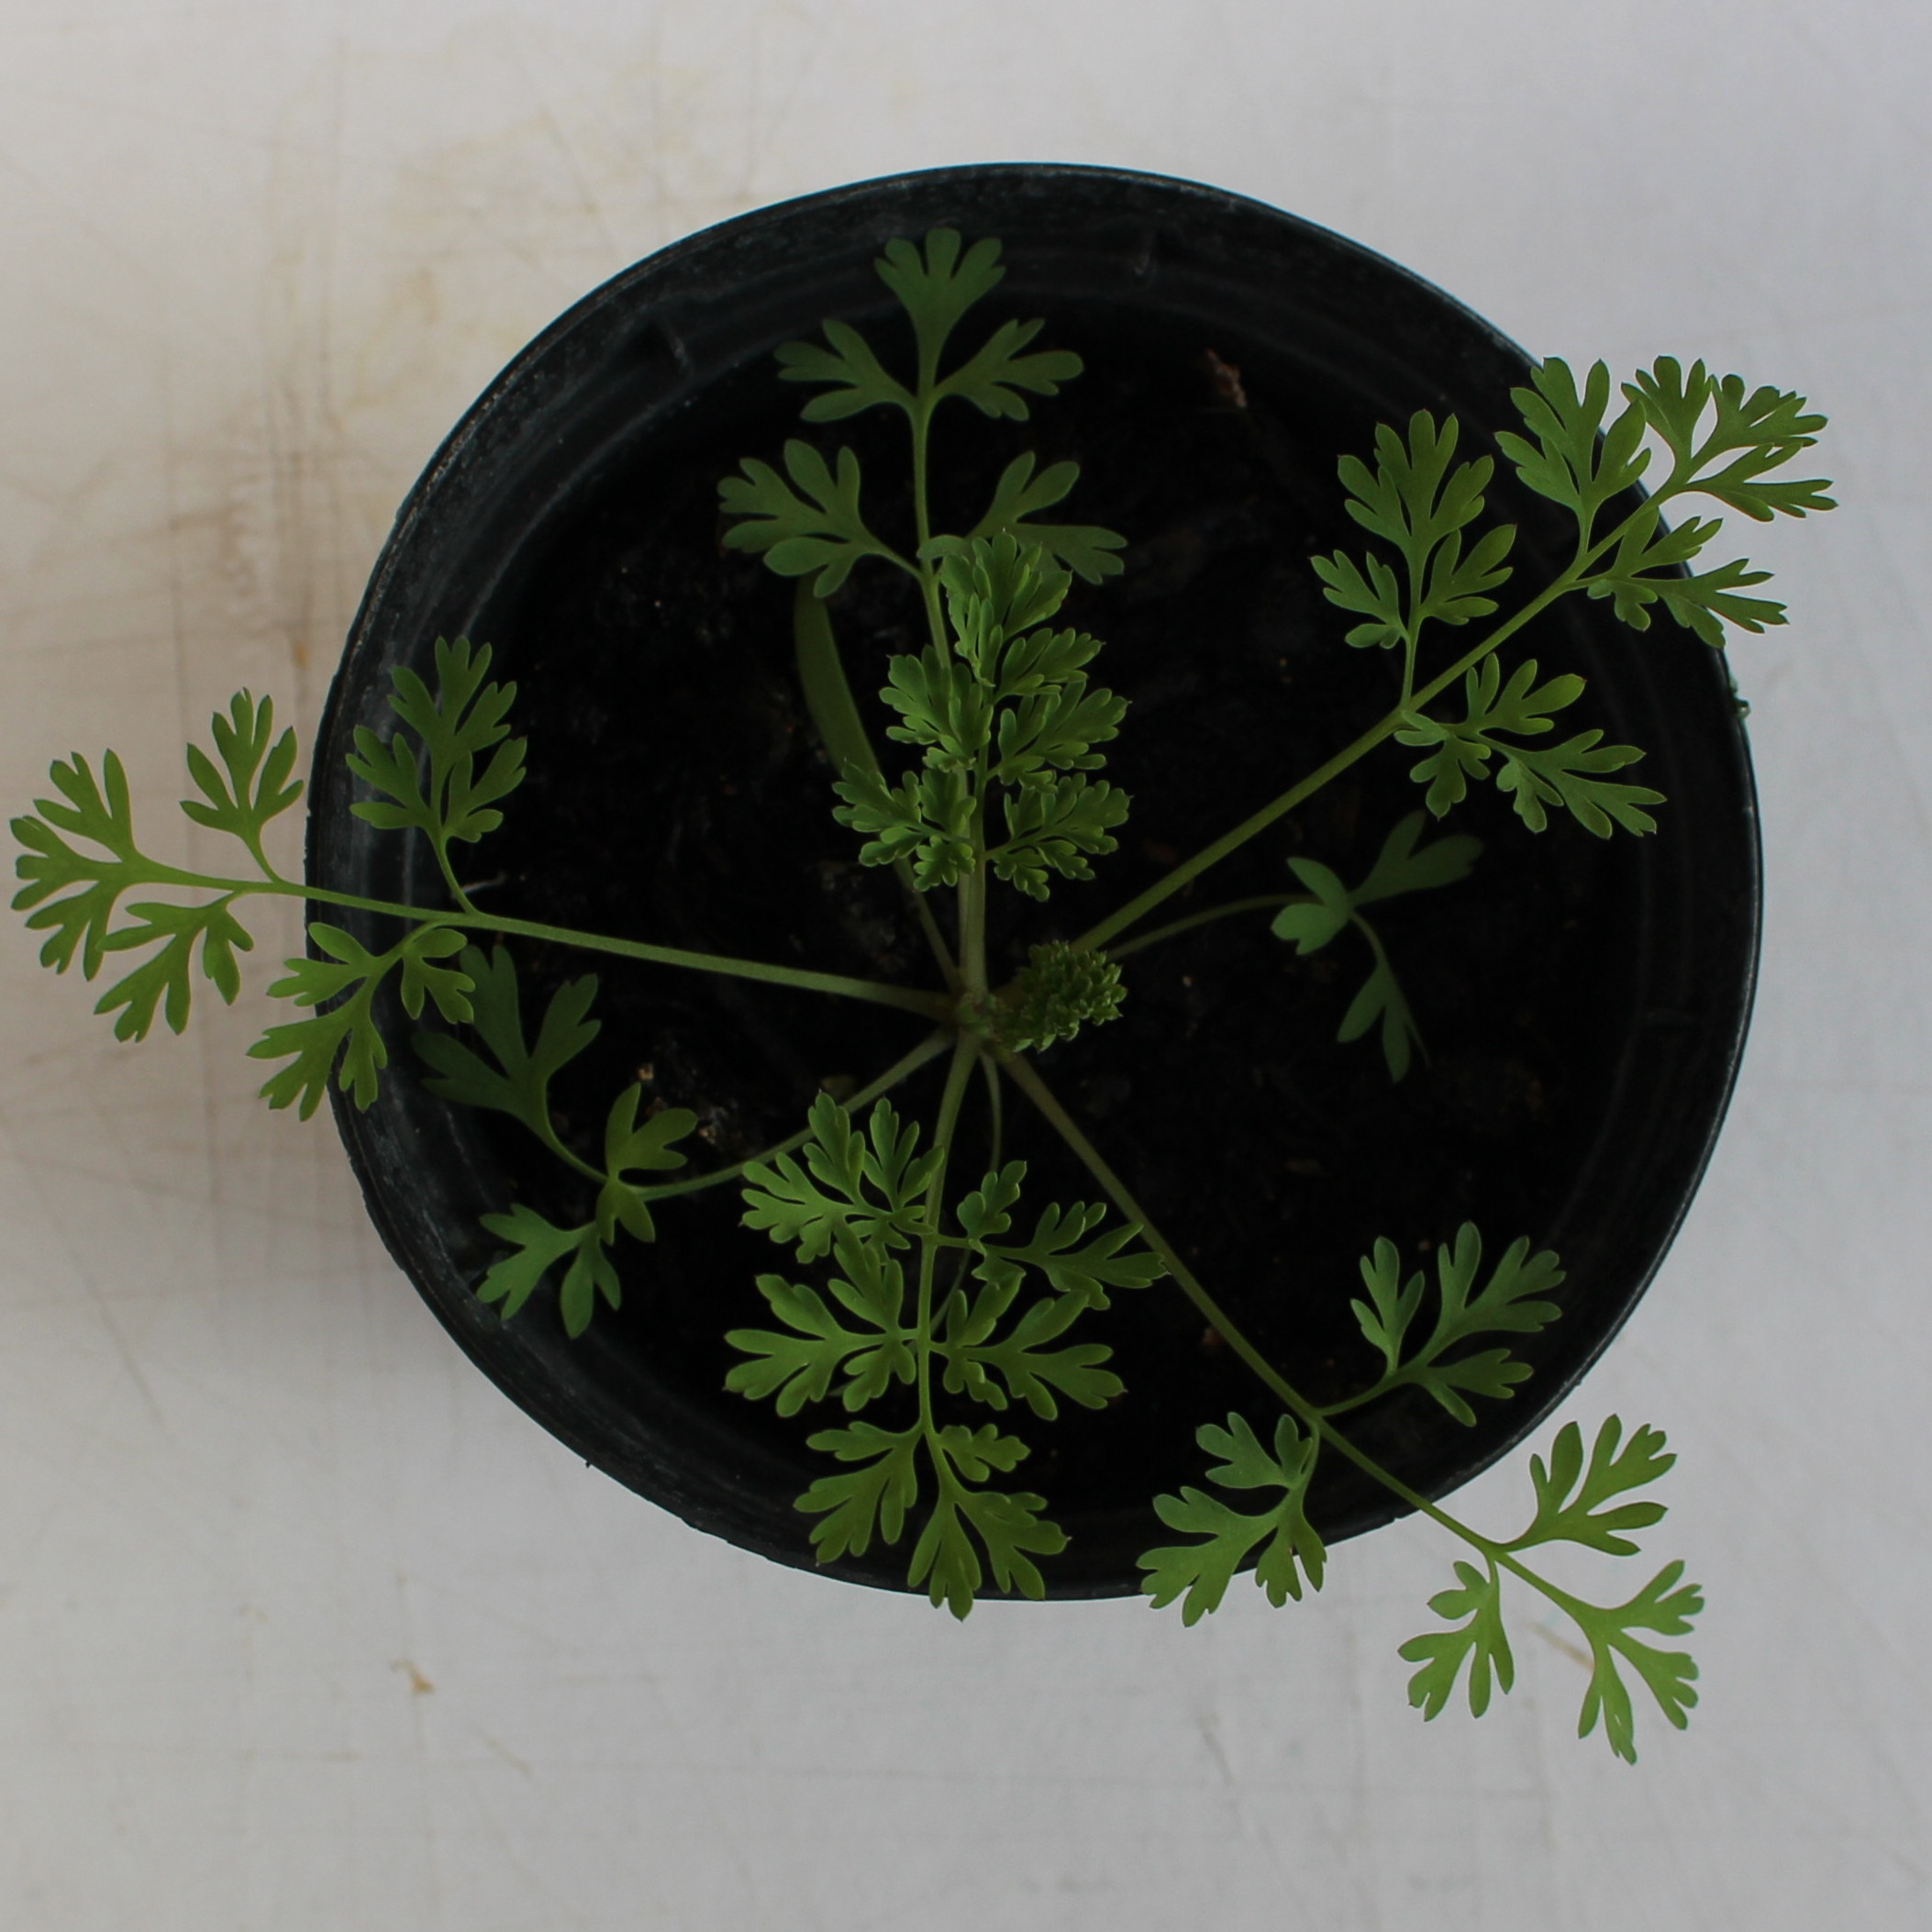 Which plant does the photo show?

Fumaria officinalis
